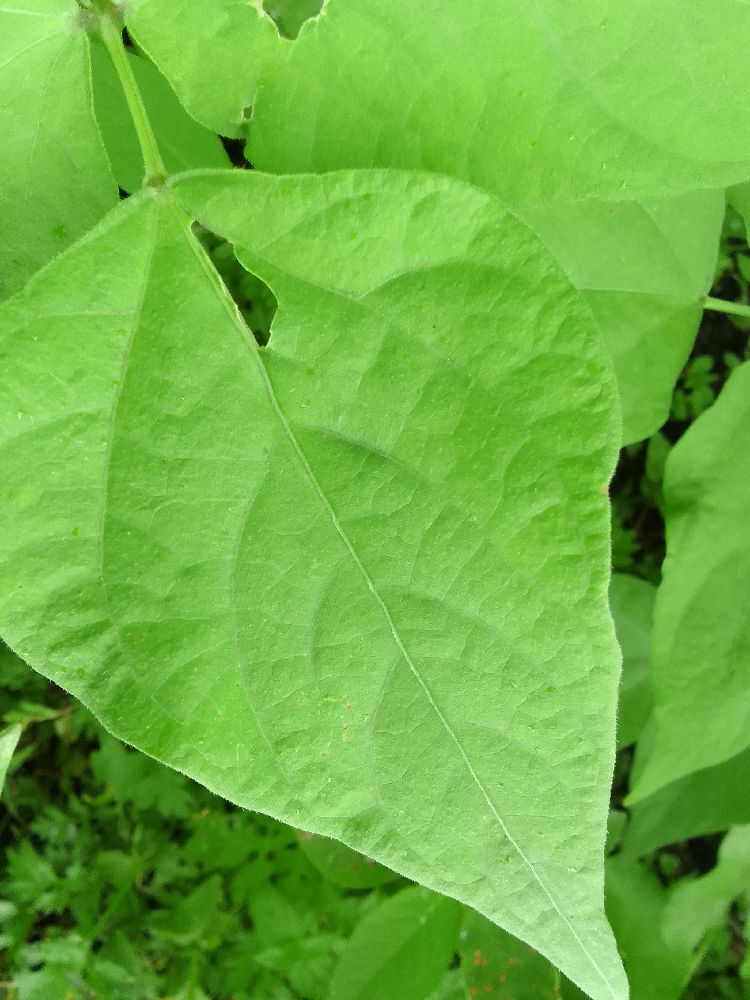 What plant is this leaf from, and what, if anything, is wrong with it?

common bean, healthy
